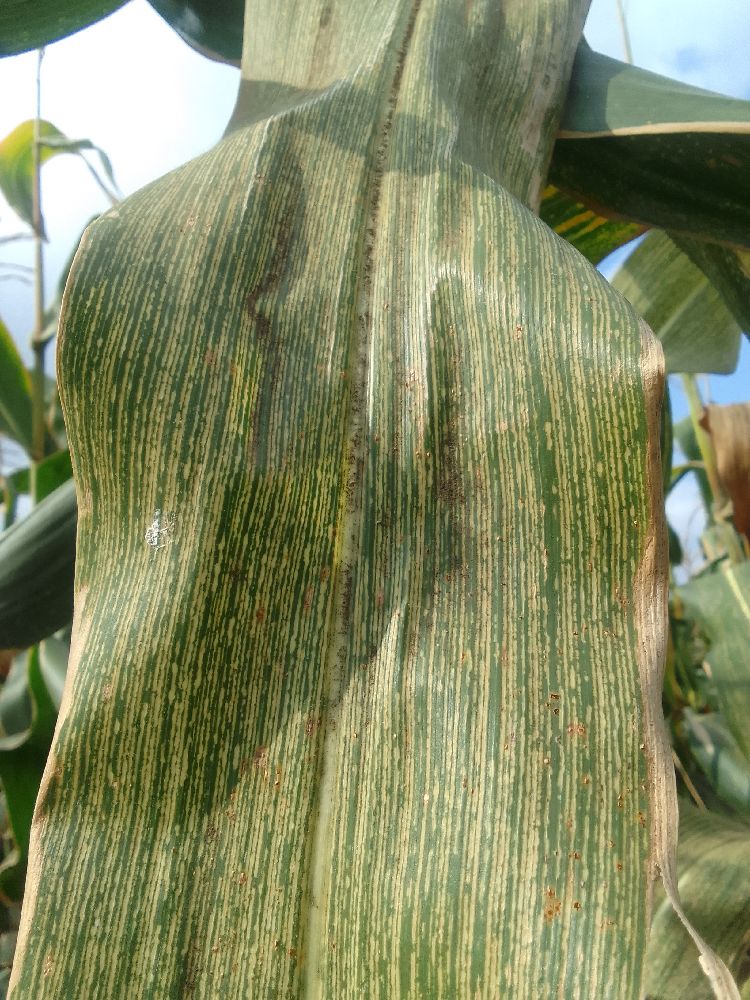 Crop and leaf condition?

maize, maize streak virus
